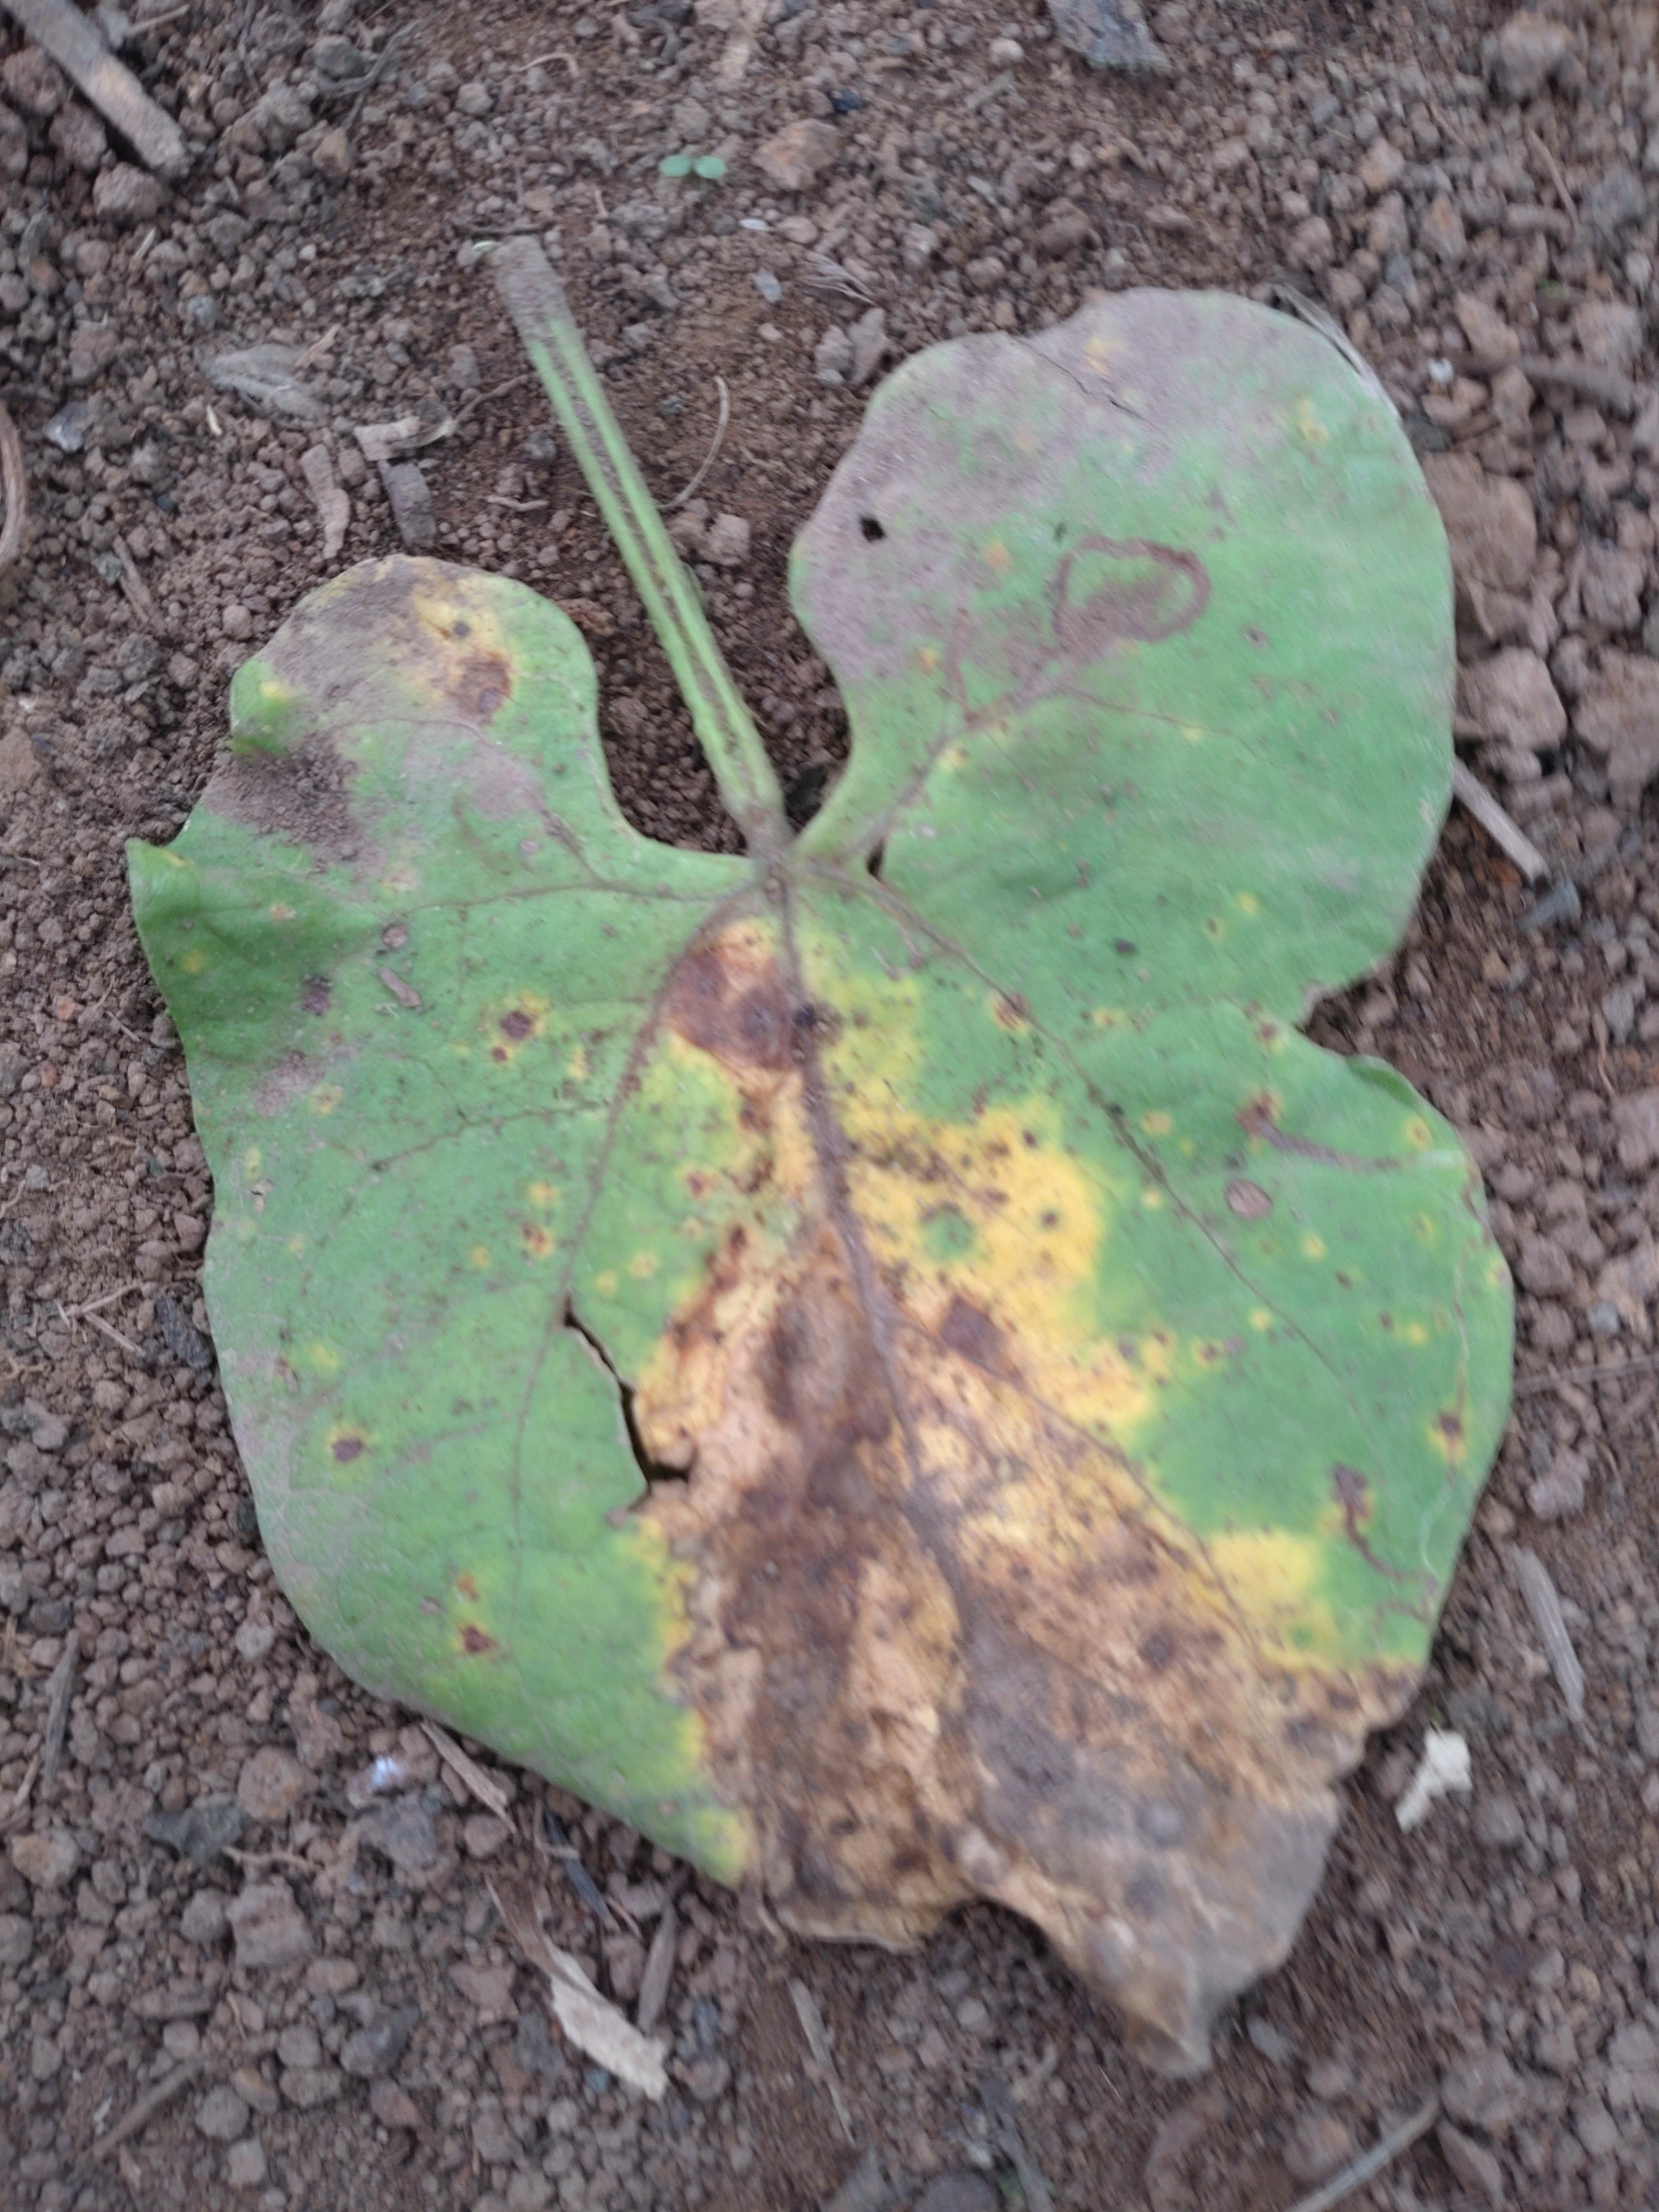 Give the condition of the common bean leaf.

anthracnose
